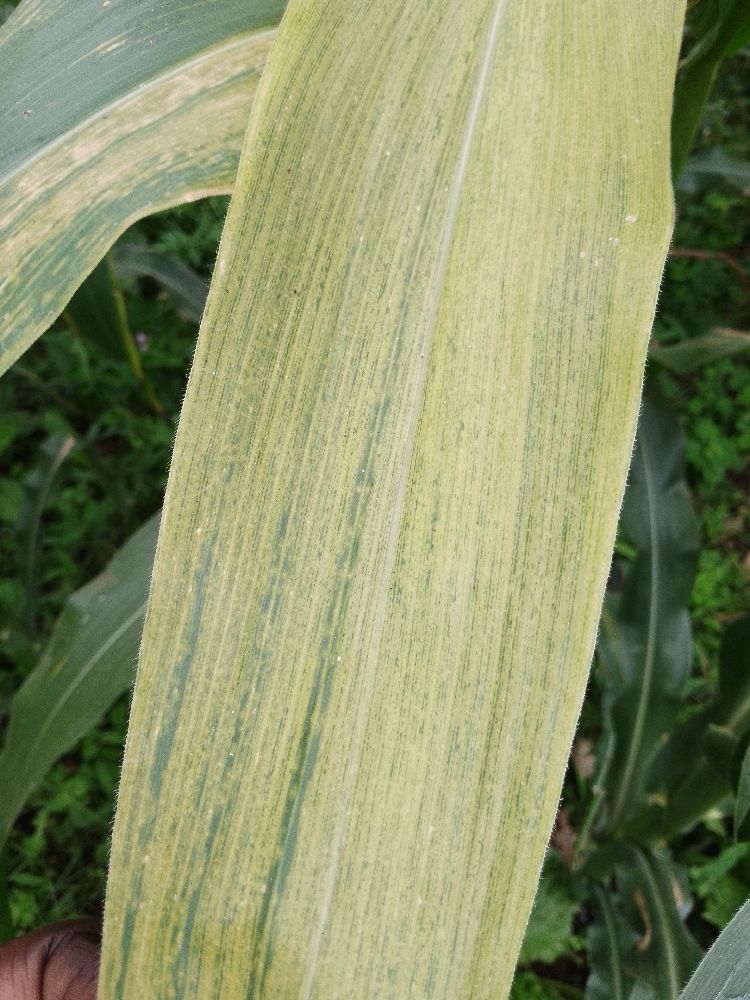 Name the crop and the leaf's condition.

maize, maize lethal necrosis
